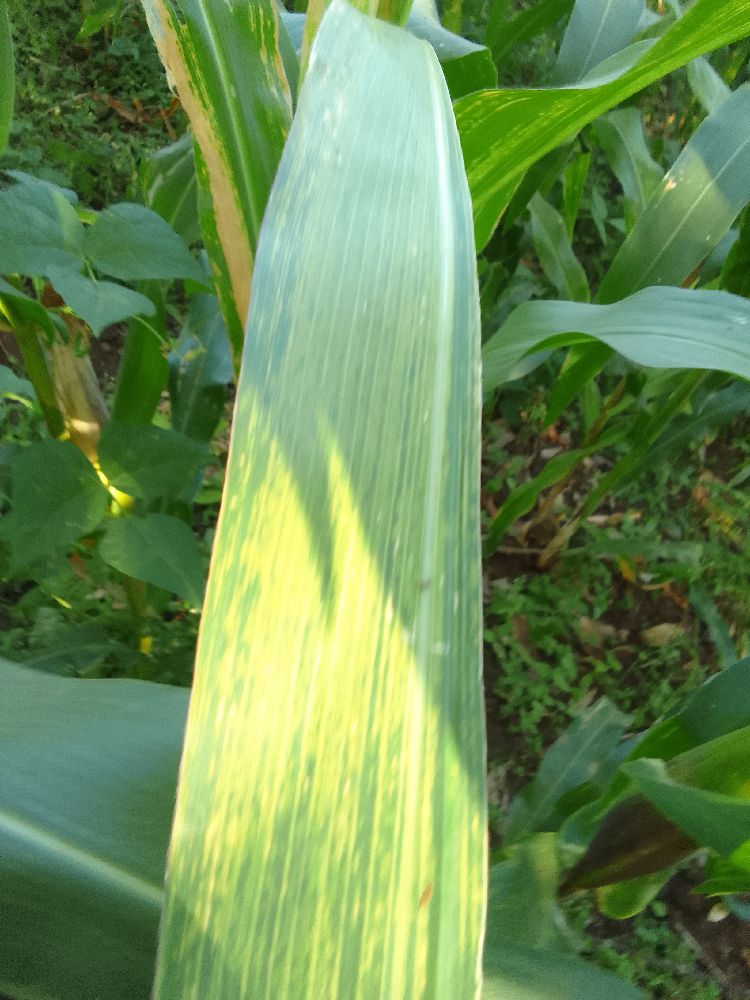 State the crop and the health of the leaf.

maize, maize lethal necrosis
